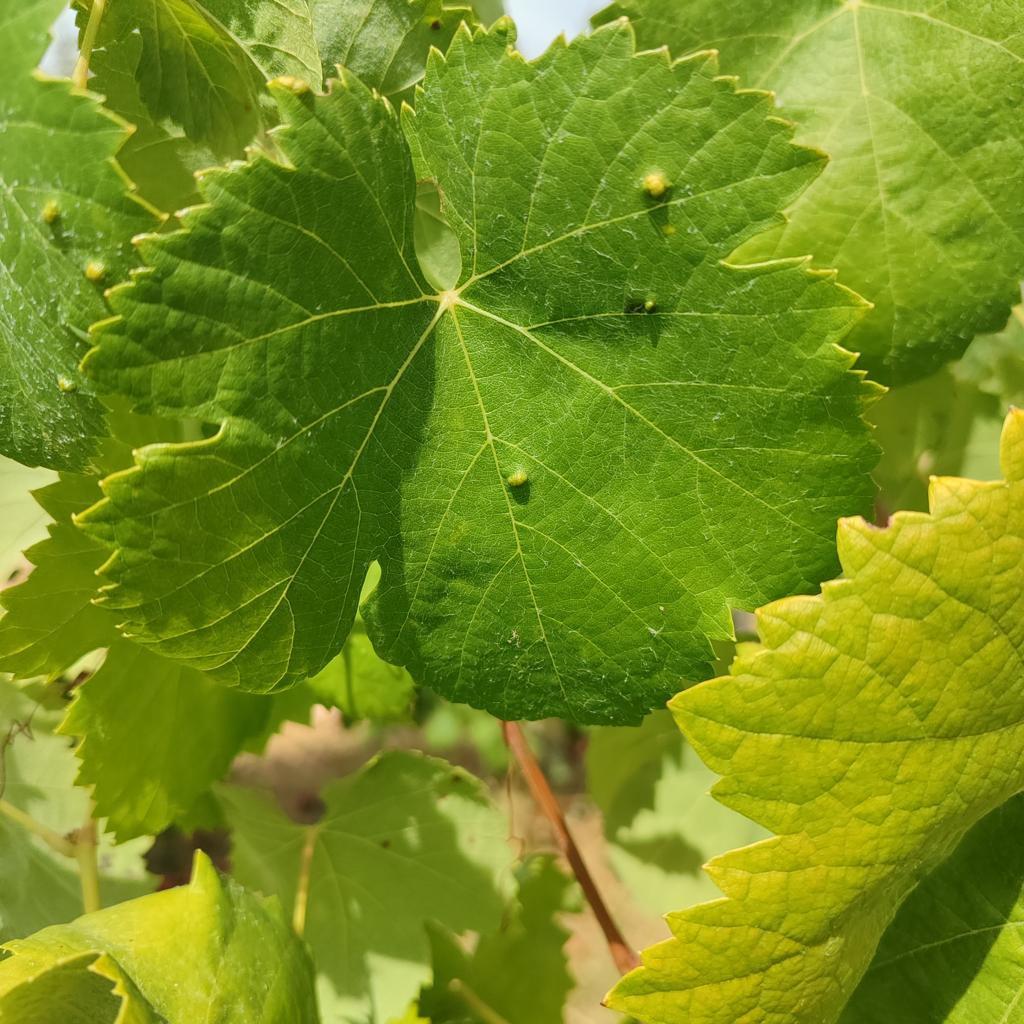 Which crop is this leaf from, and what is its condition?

grapevine, erineum mite
